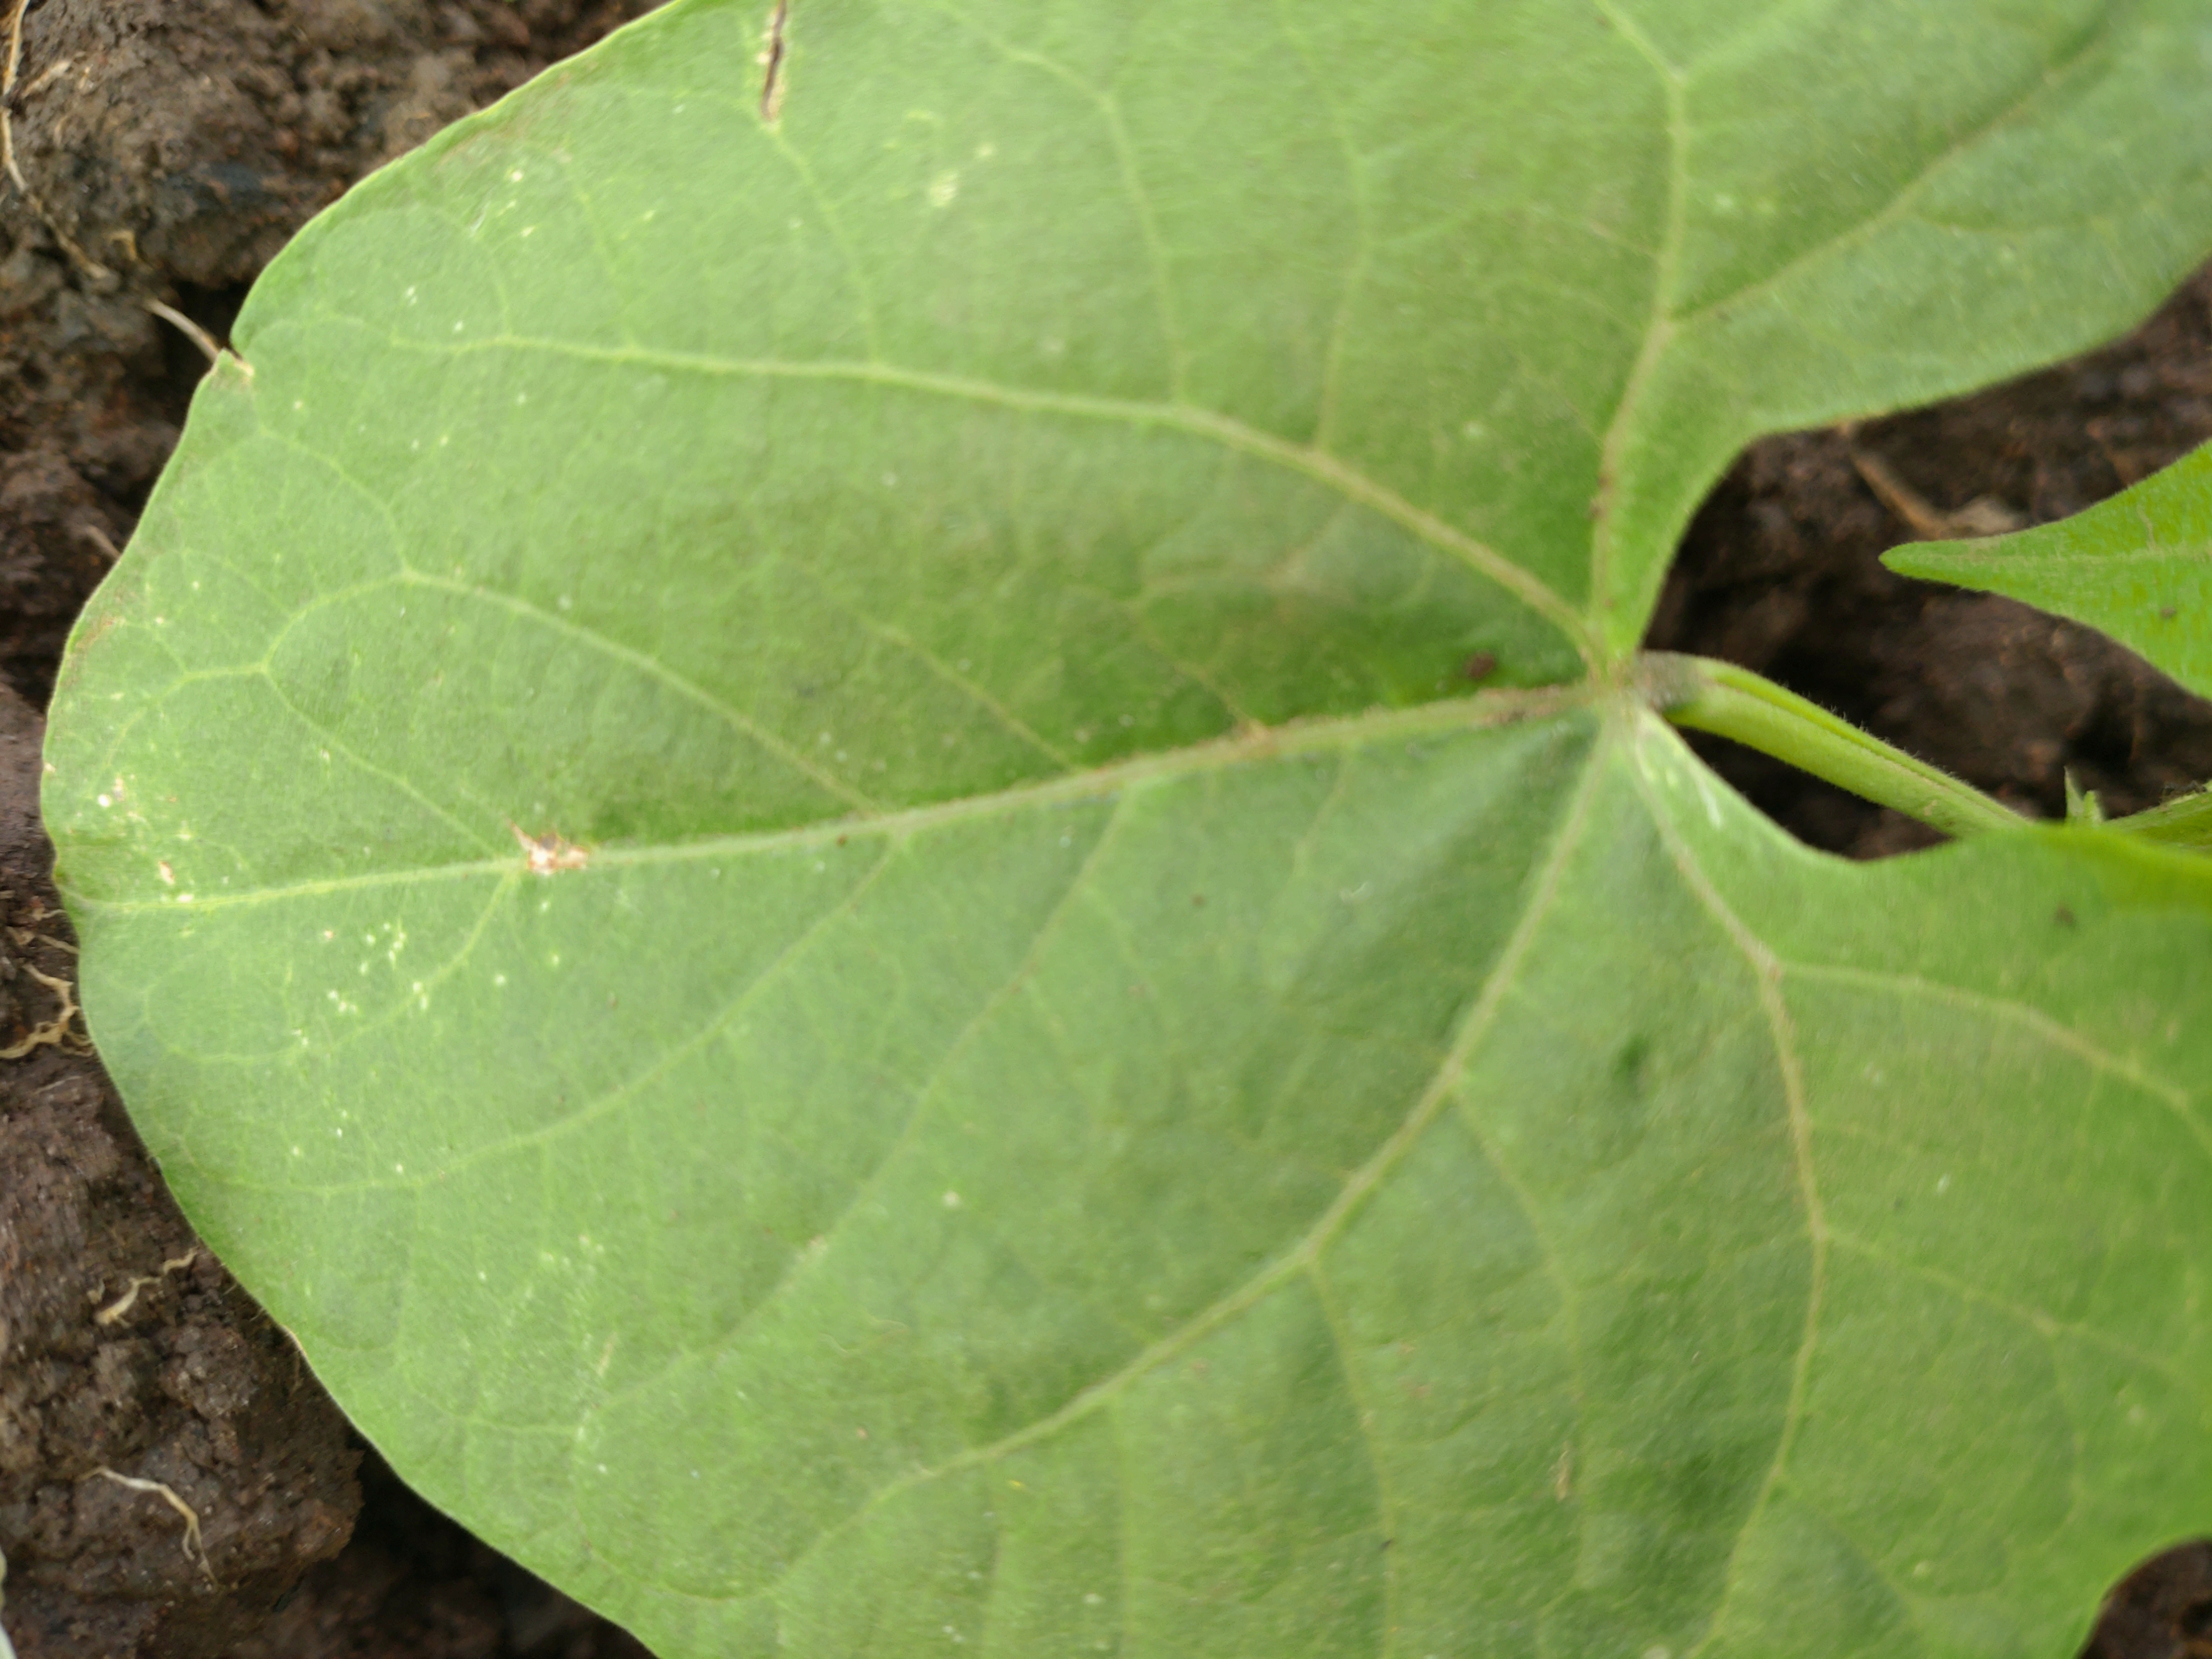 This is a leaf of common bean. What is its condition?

healthy
